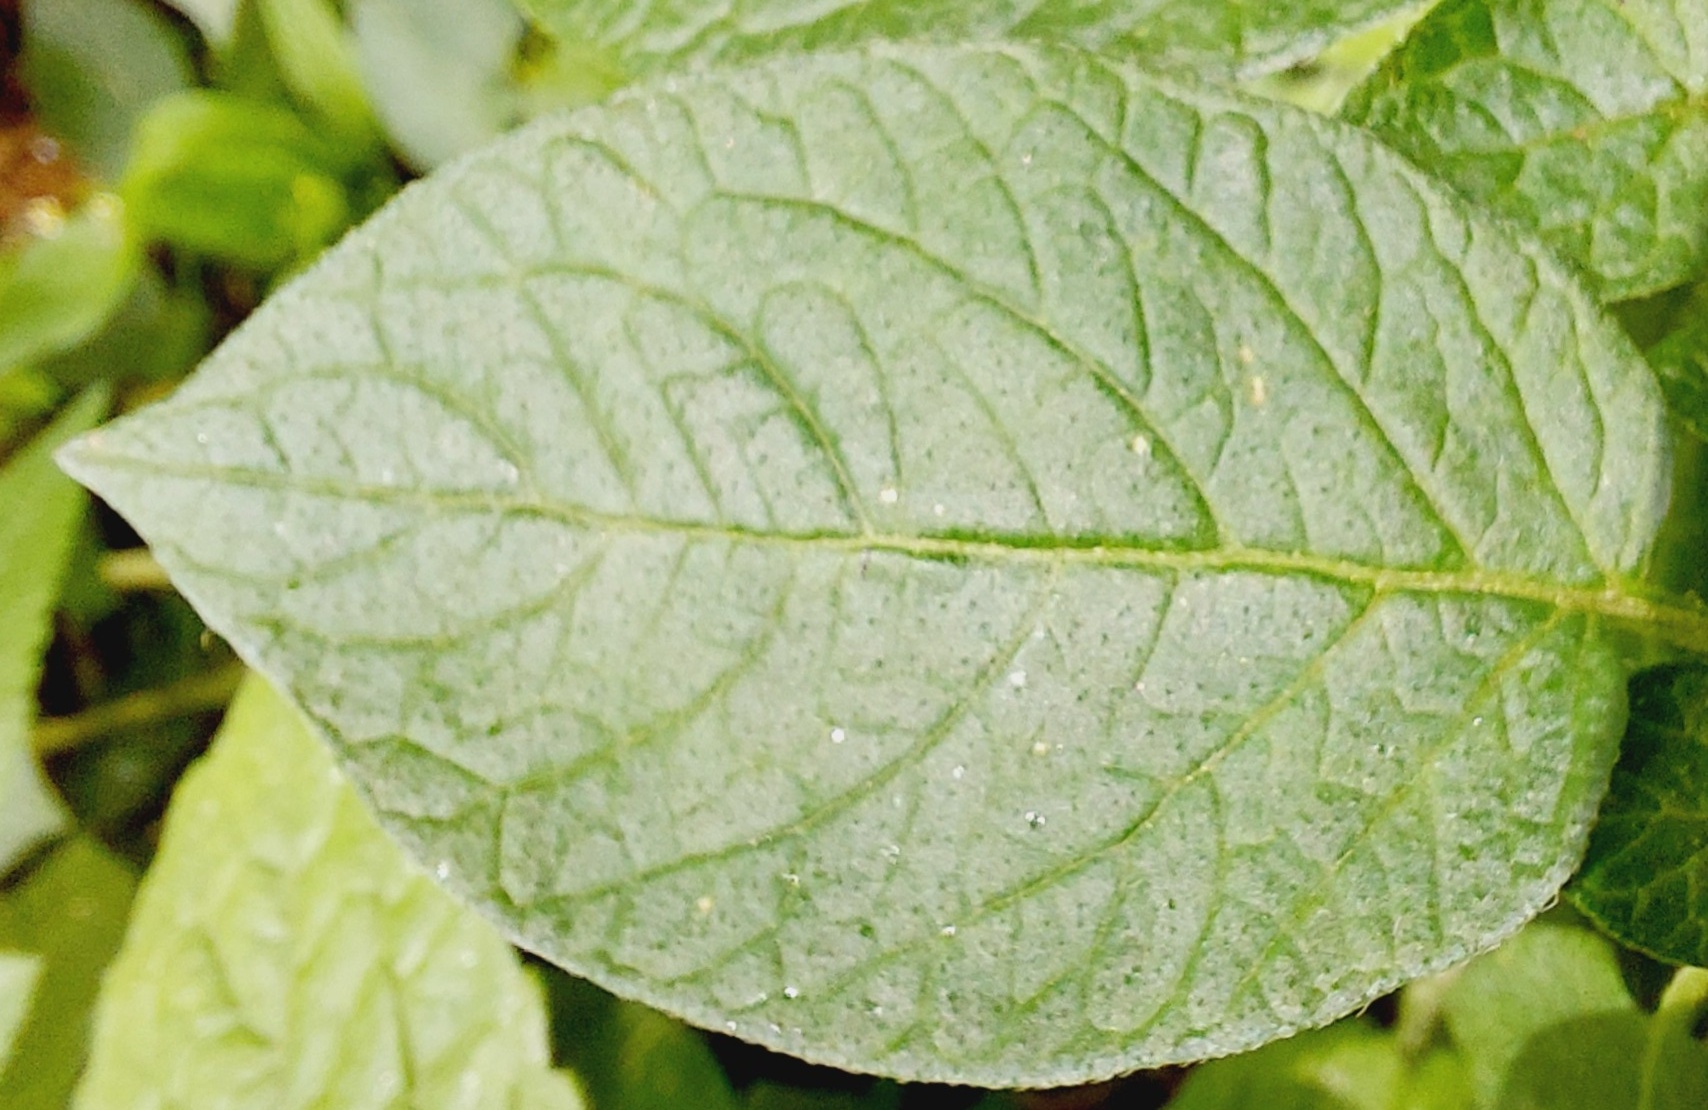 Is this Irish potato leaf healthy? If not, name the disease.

healthy
